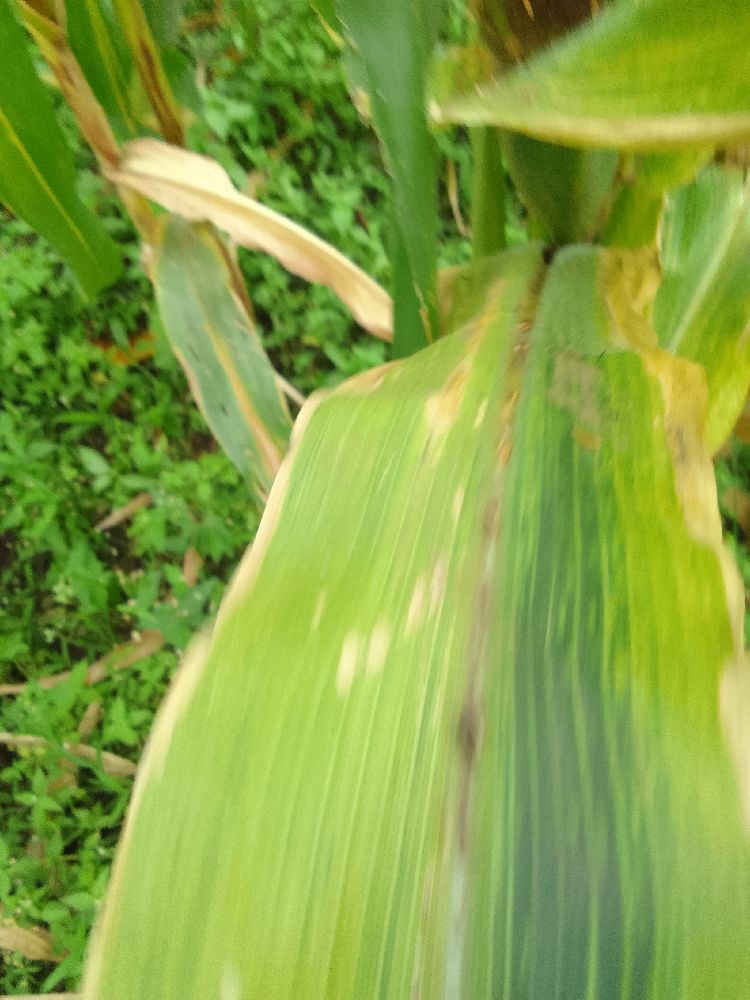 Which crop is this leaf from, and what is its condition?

maize, maize lethal necrosis
